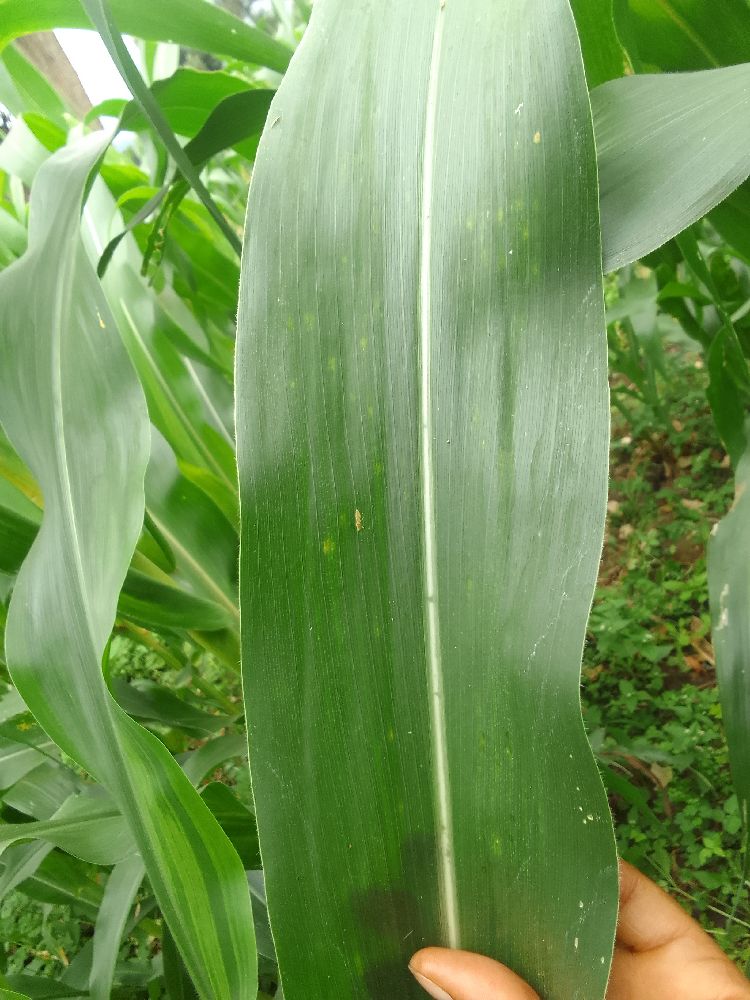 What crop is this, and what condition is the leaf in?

maize, healthy
